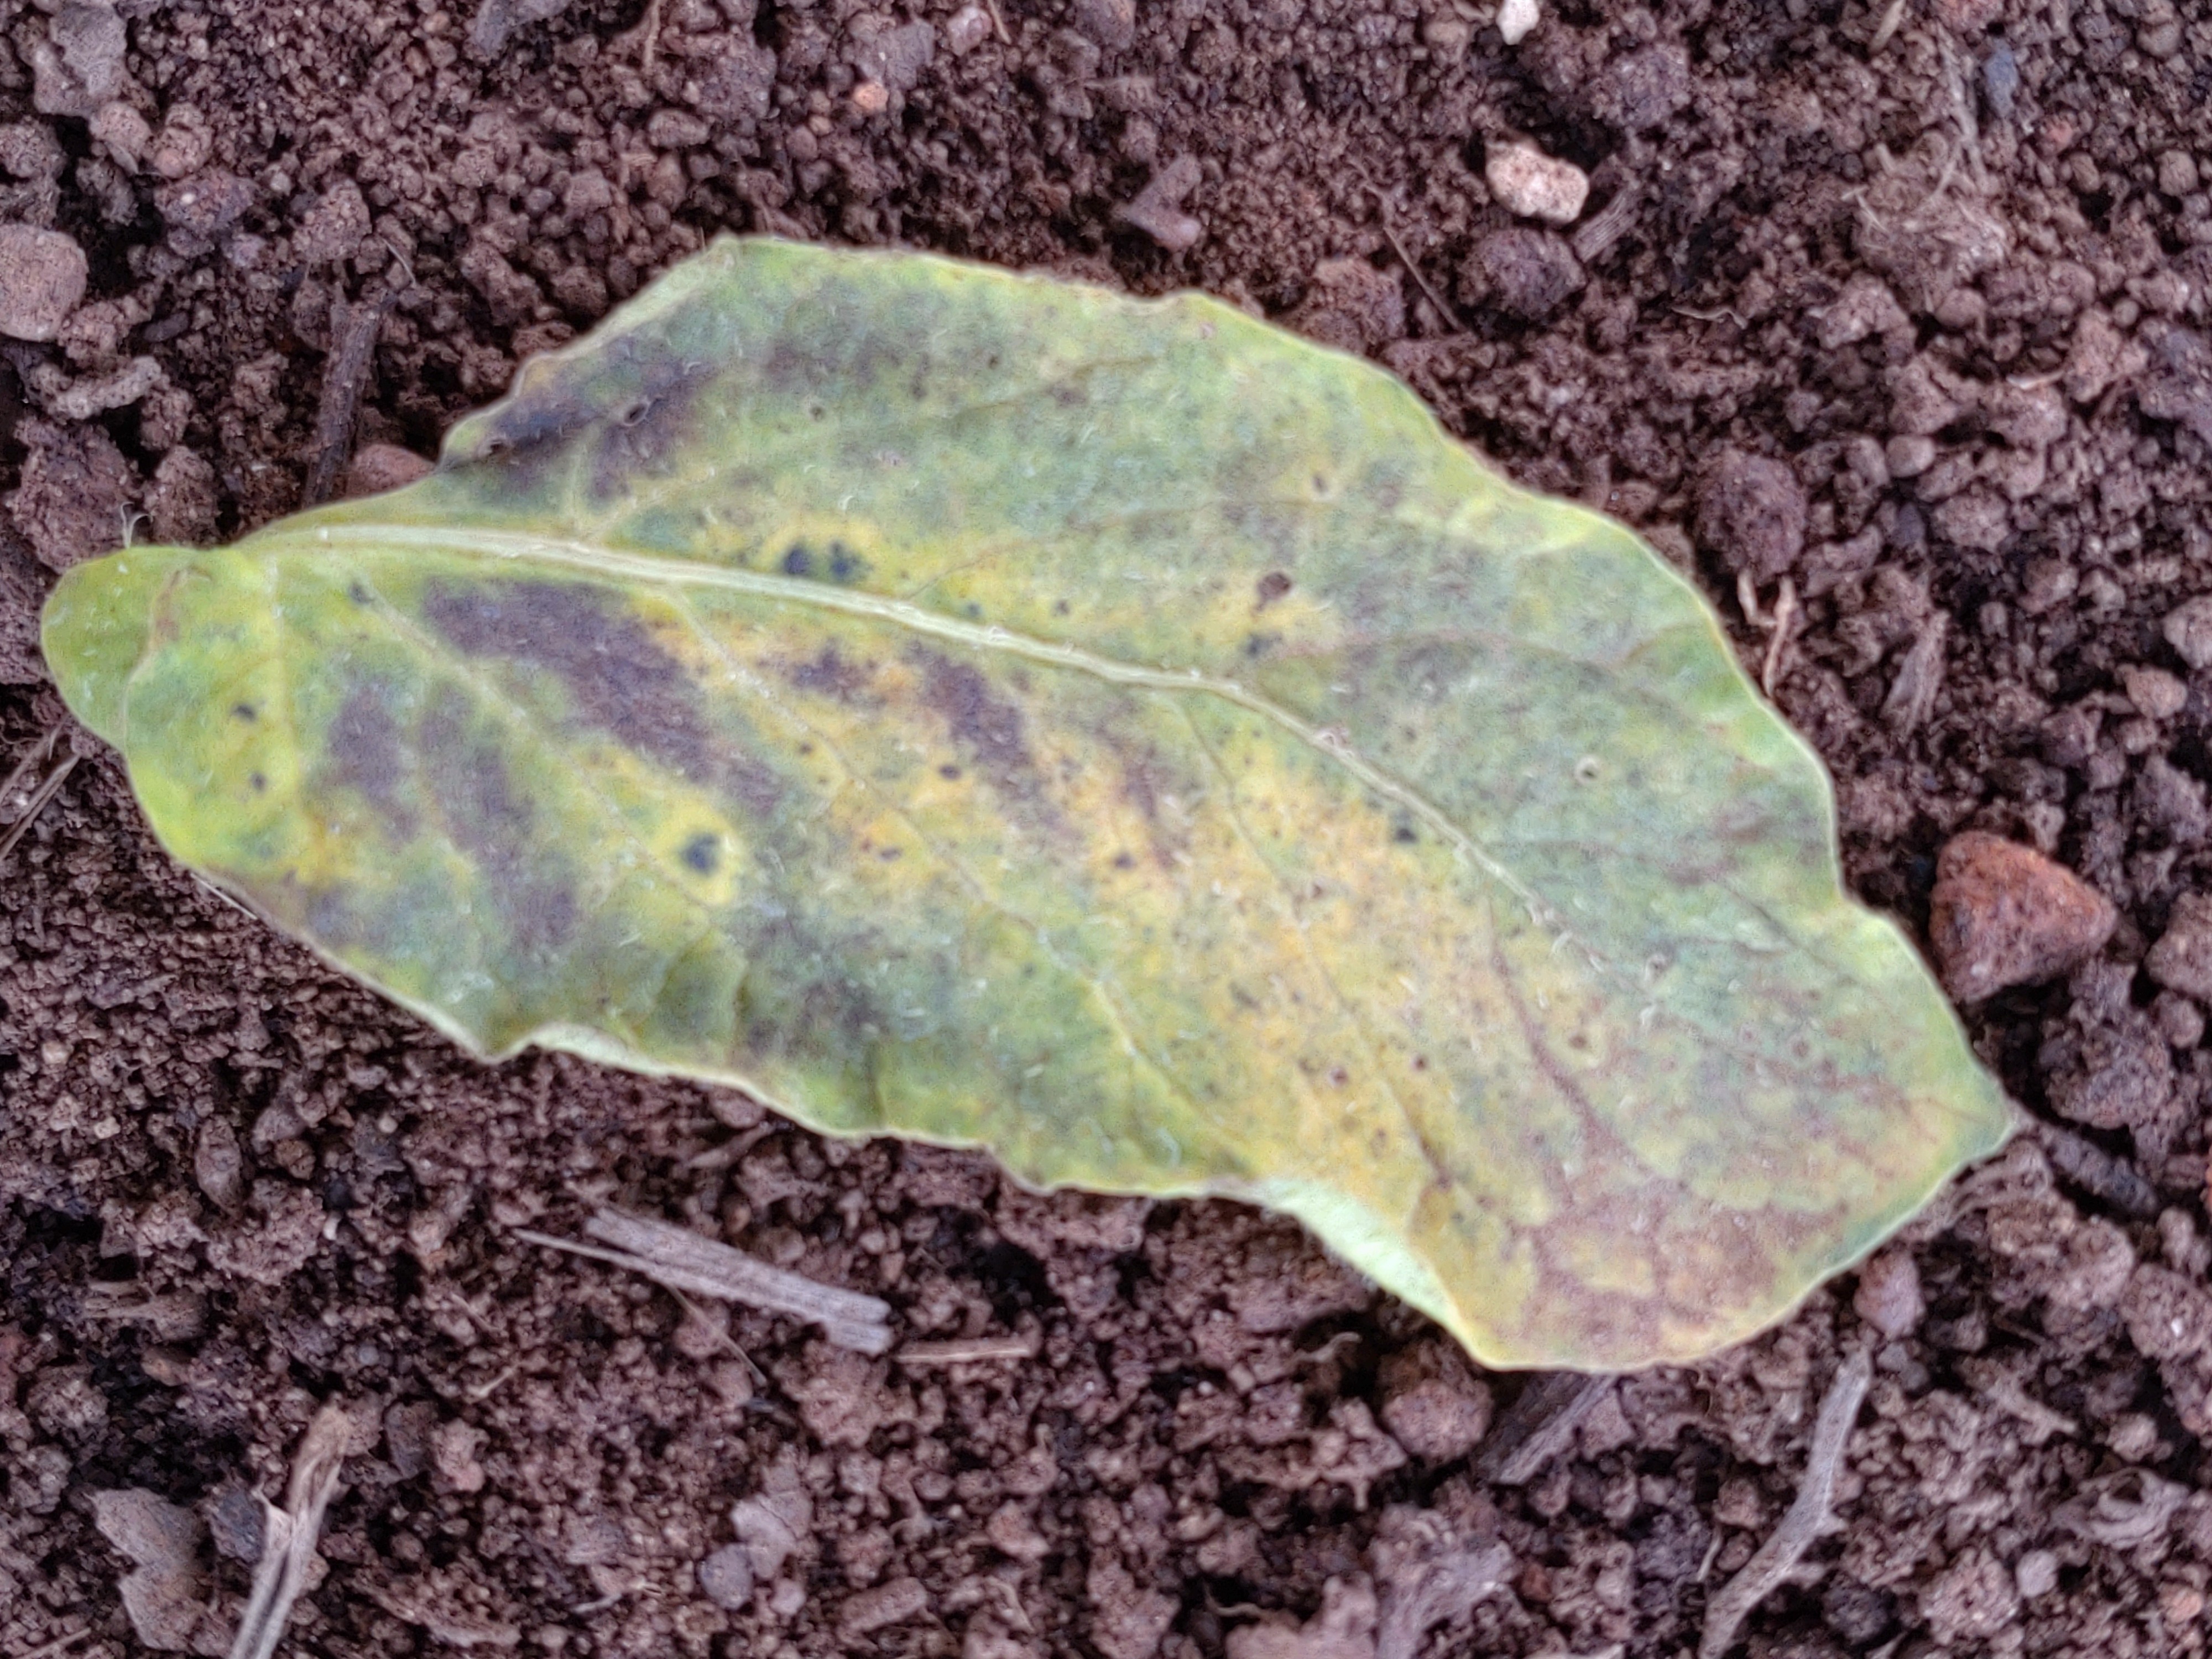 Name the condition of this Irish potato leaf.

late blight
